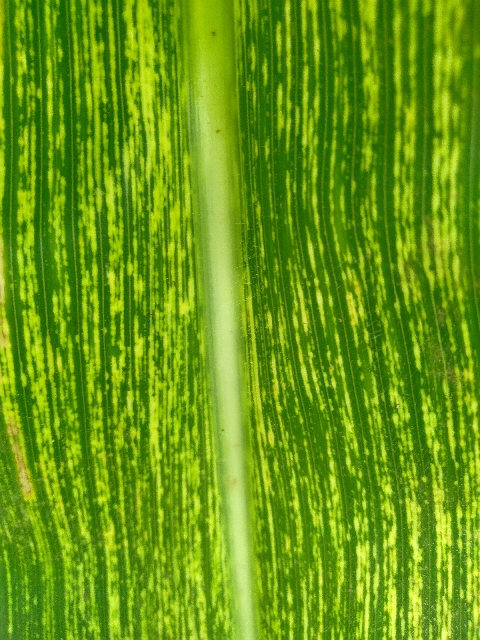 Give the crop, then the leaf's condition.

maize, maize streak virus
